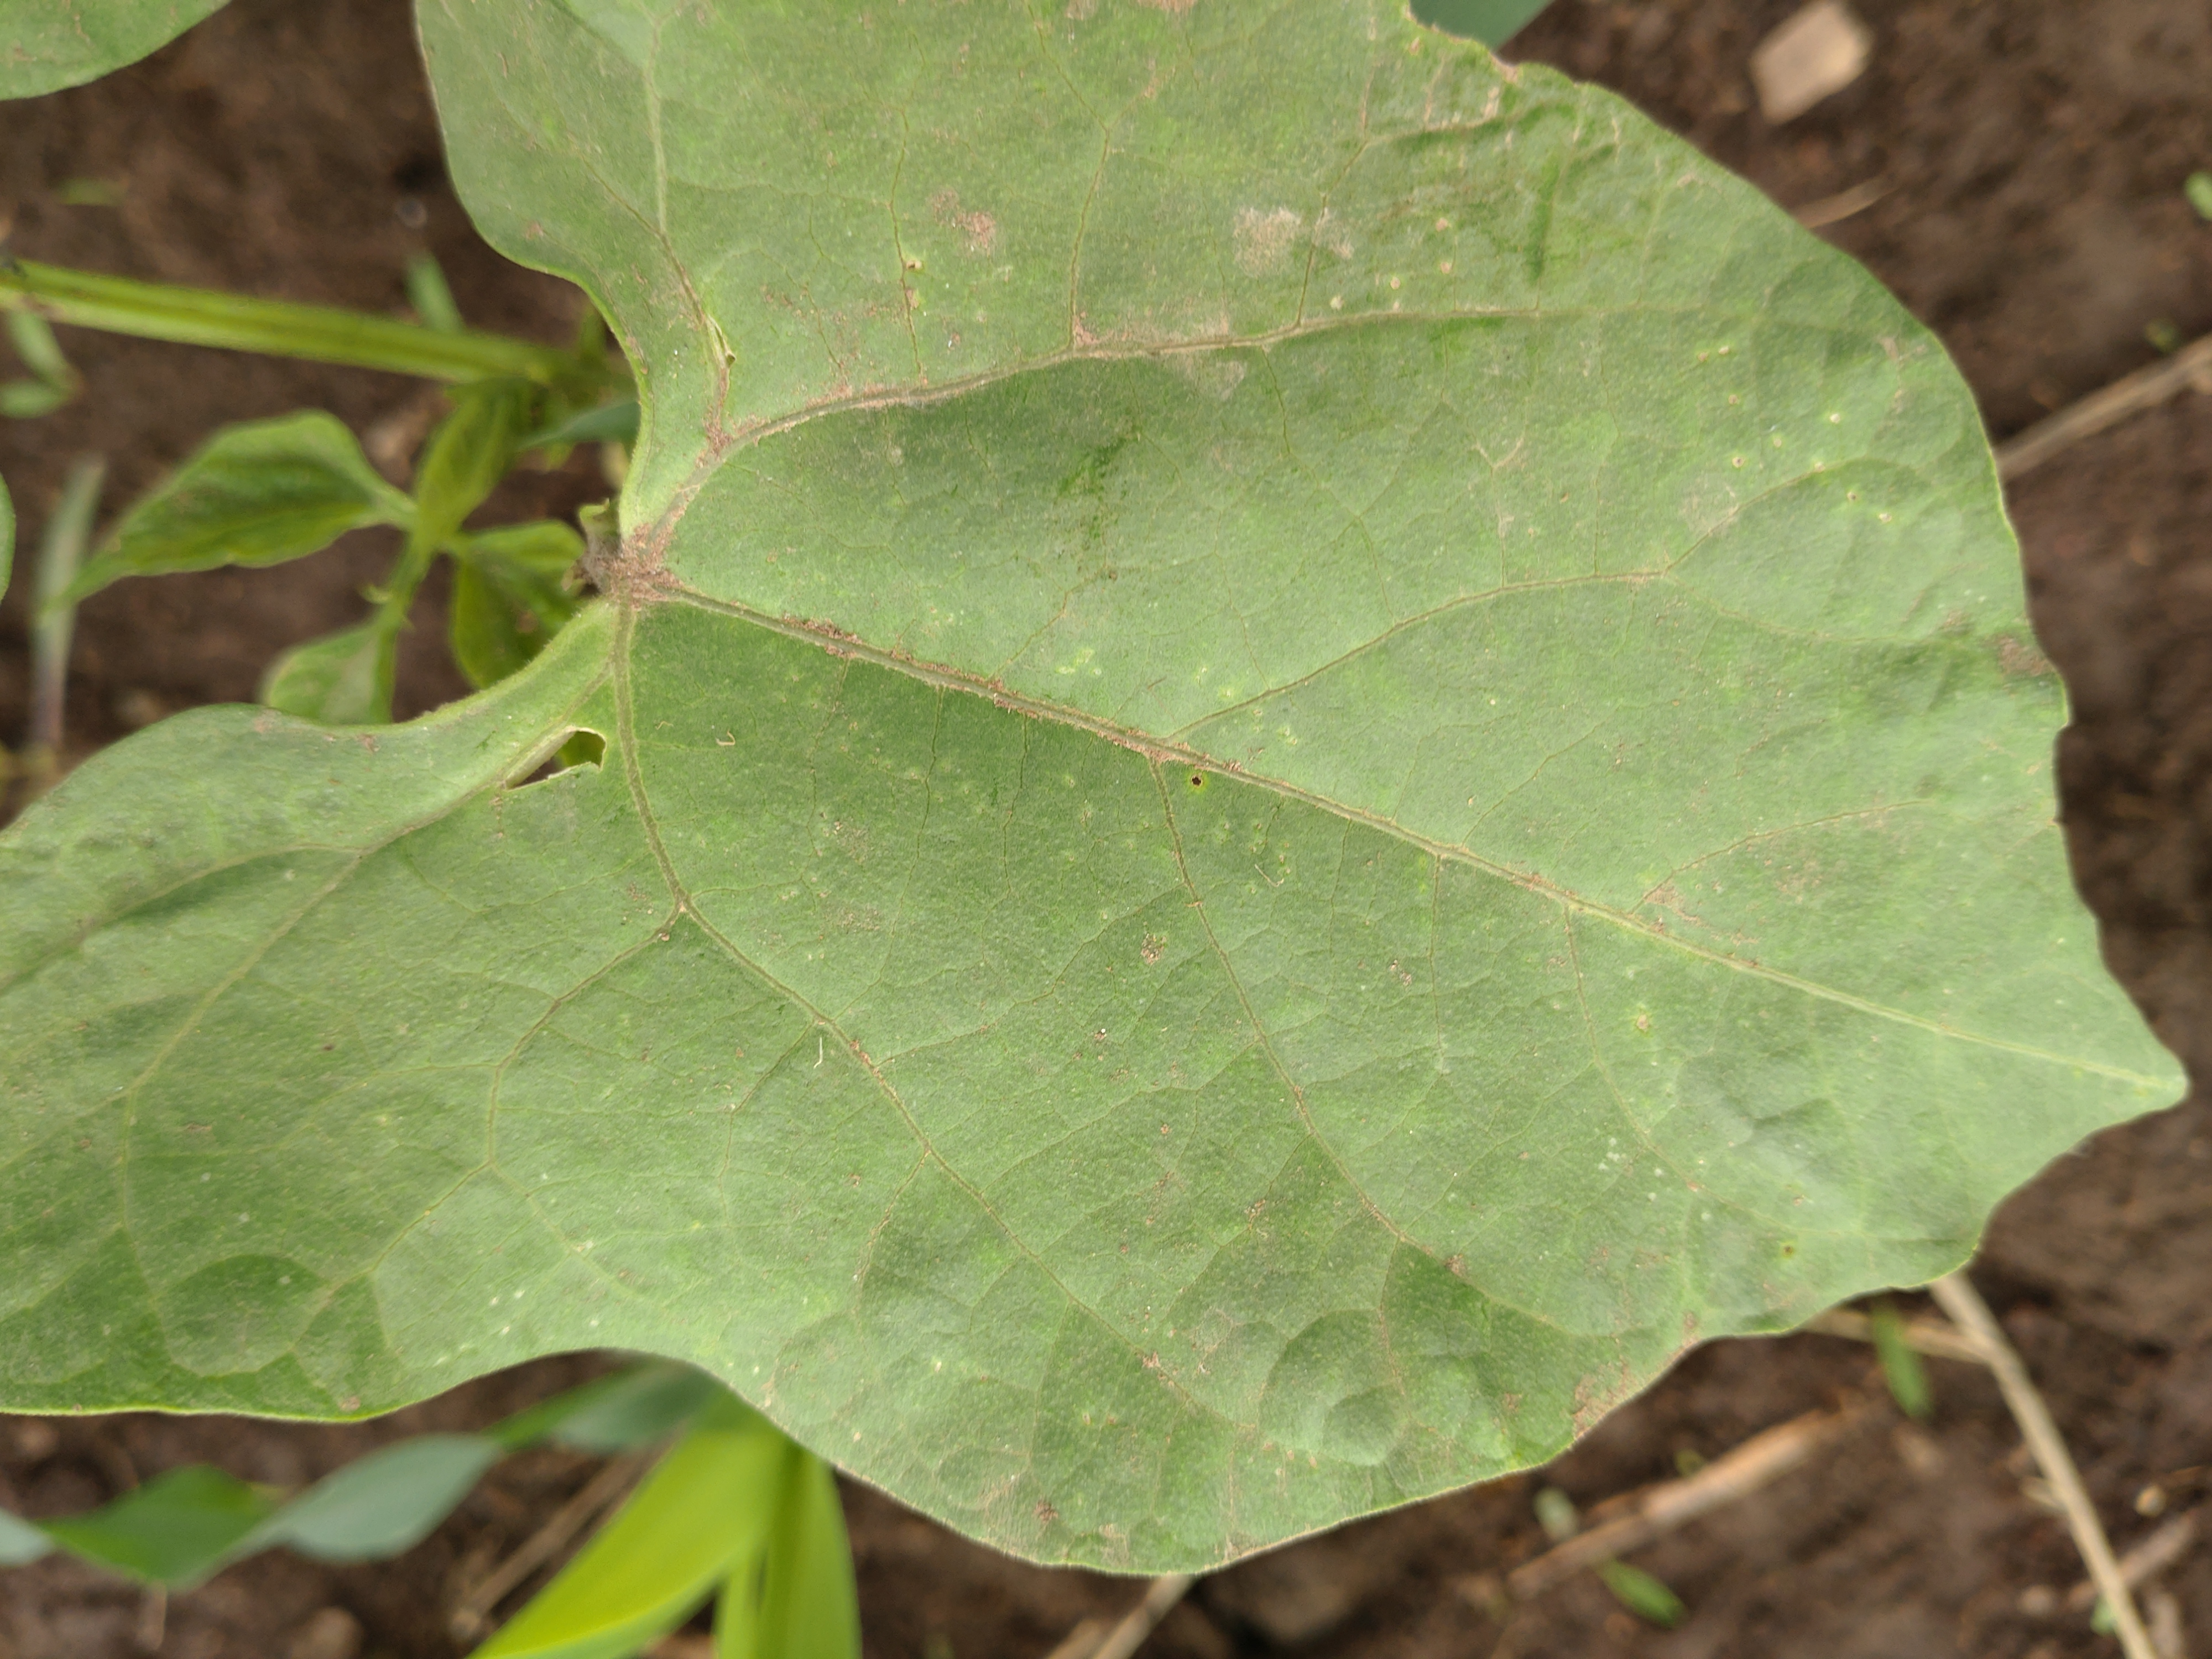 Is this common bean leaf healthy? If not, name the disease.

healthy
